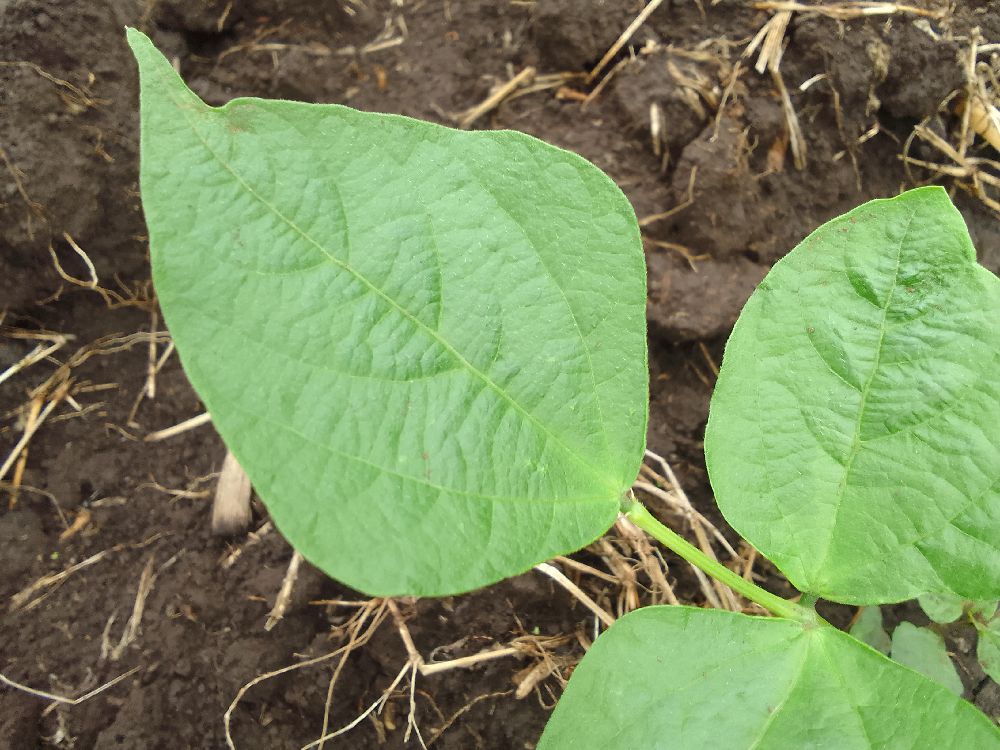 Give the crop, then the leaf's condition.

common bean, healthy
